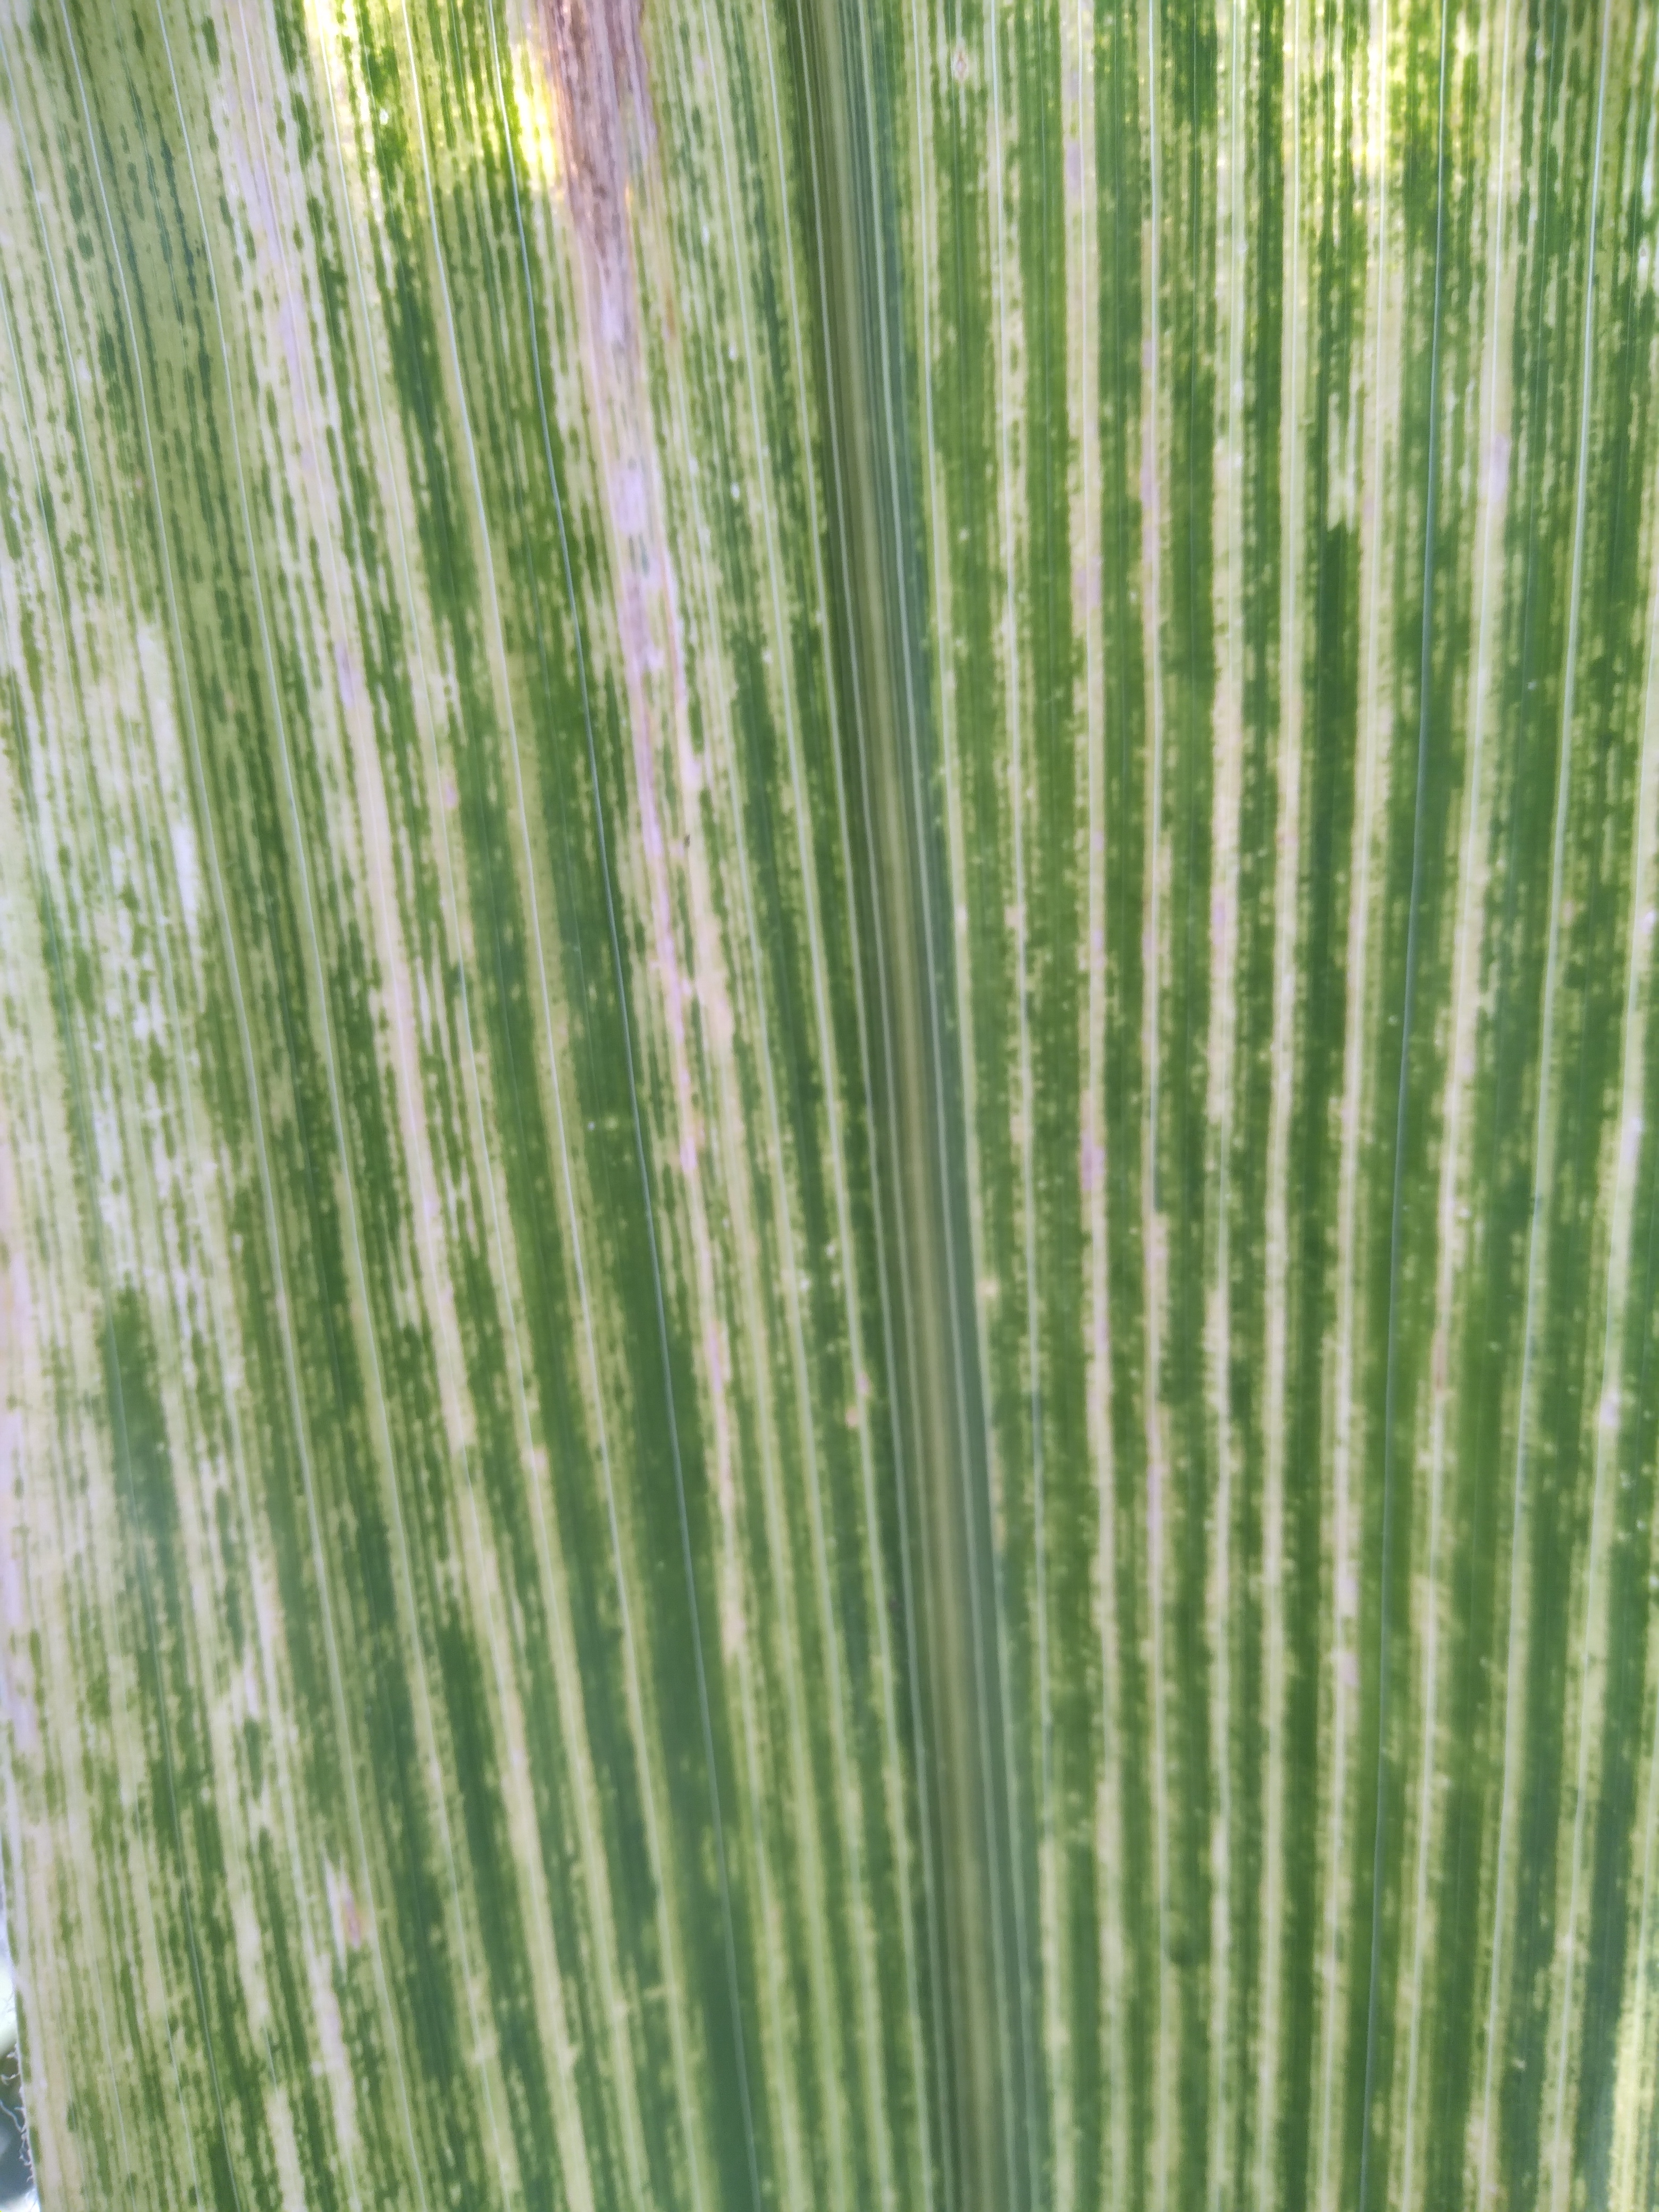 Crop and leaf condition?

maize, maize streak virus
